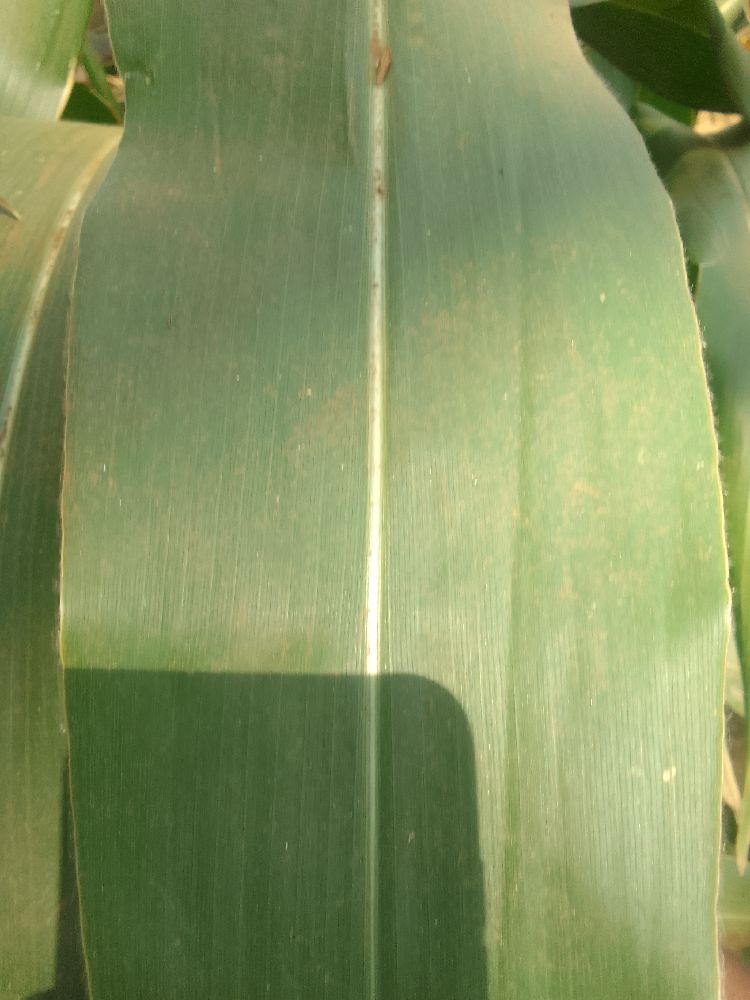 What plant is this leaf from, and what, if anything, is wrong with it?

maize, healthy
